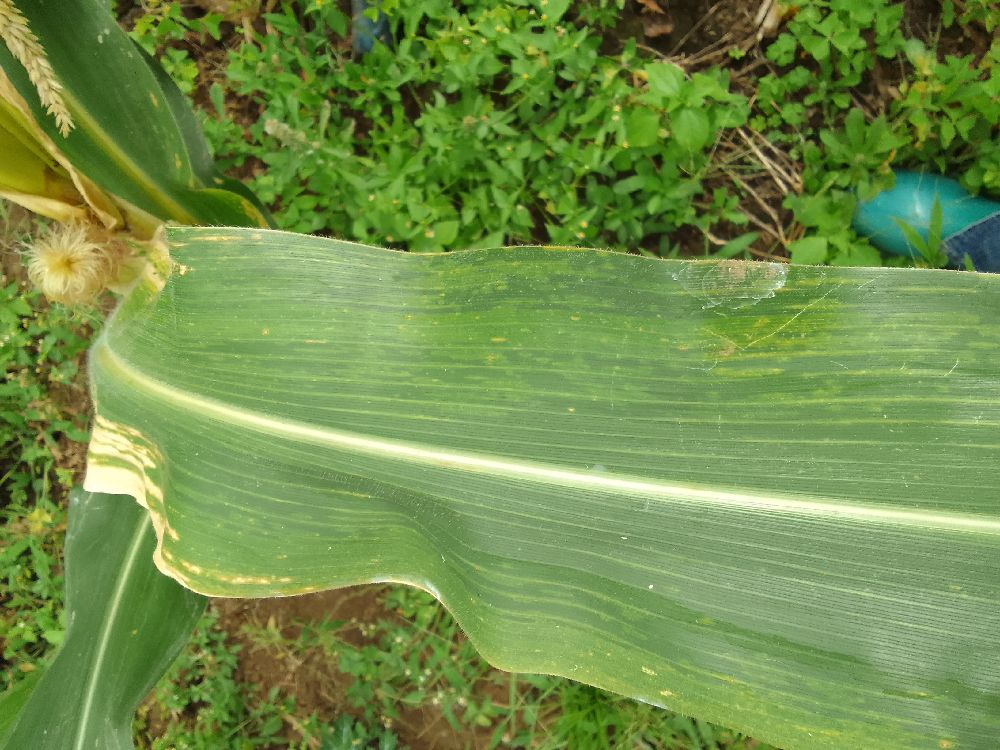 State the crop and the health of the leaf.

maize, maize lethal necrosis
